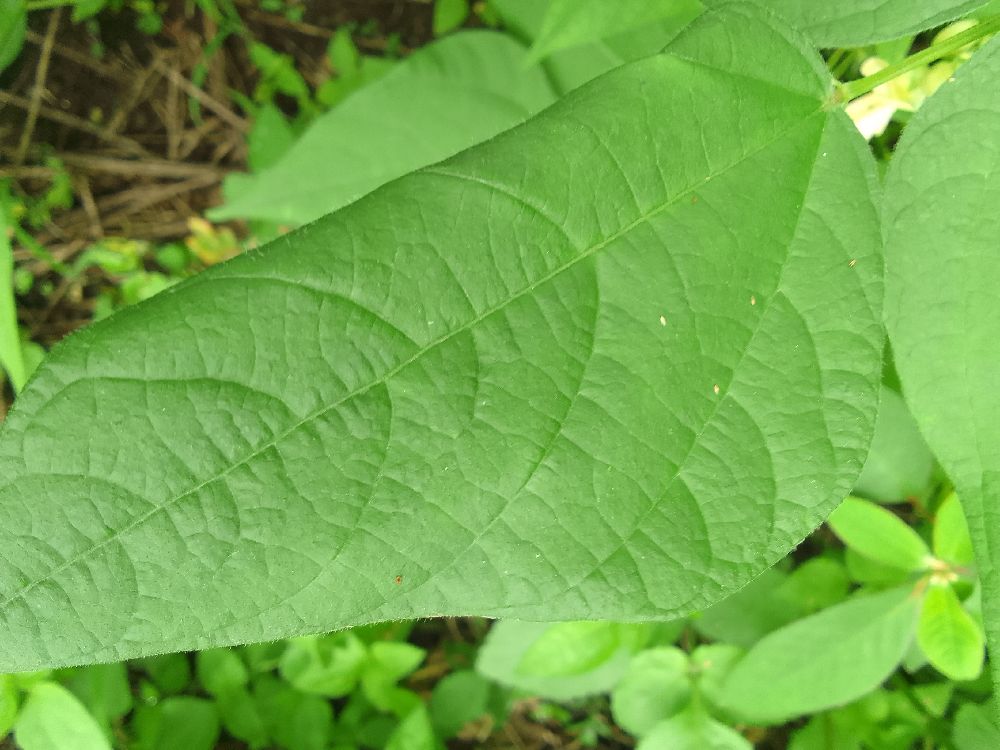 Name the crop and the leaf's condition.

common bean, healthy
